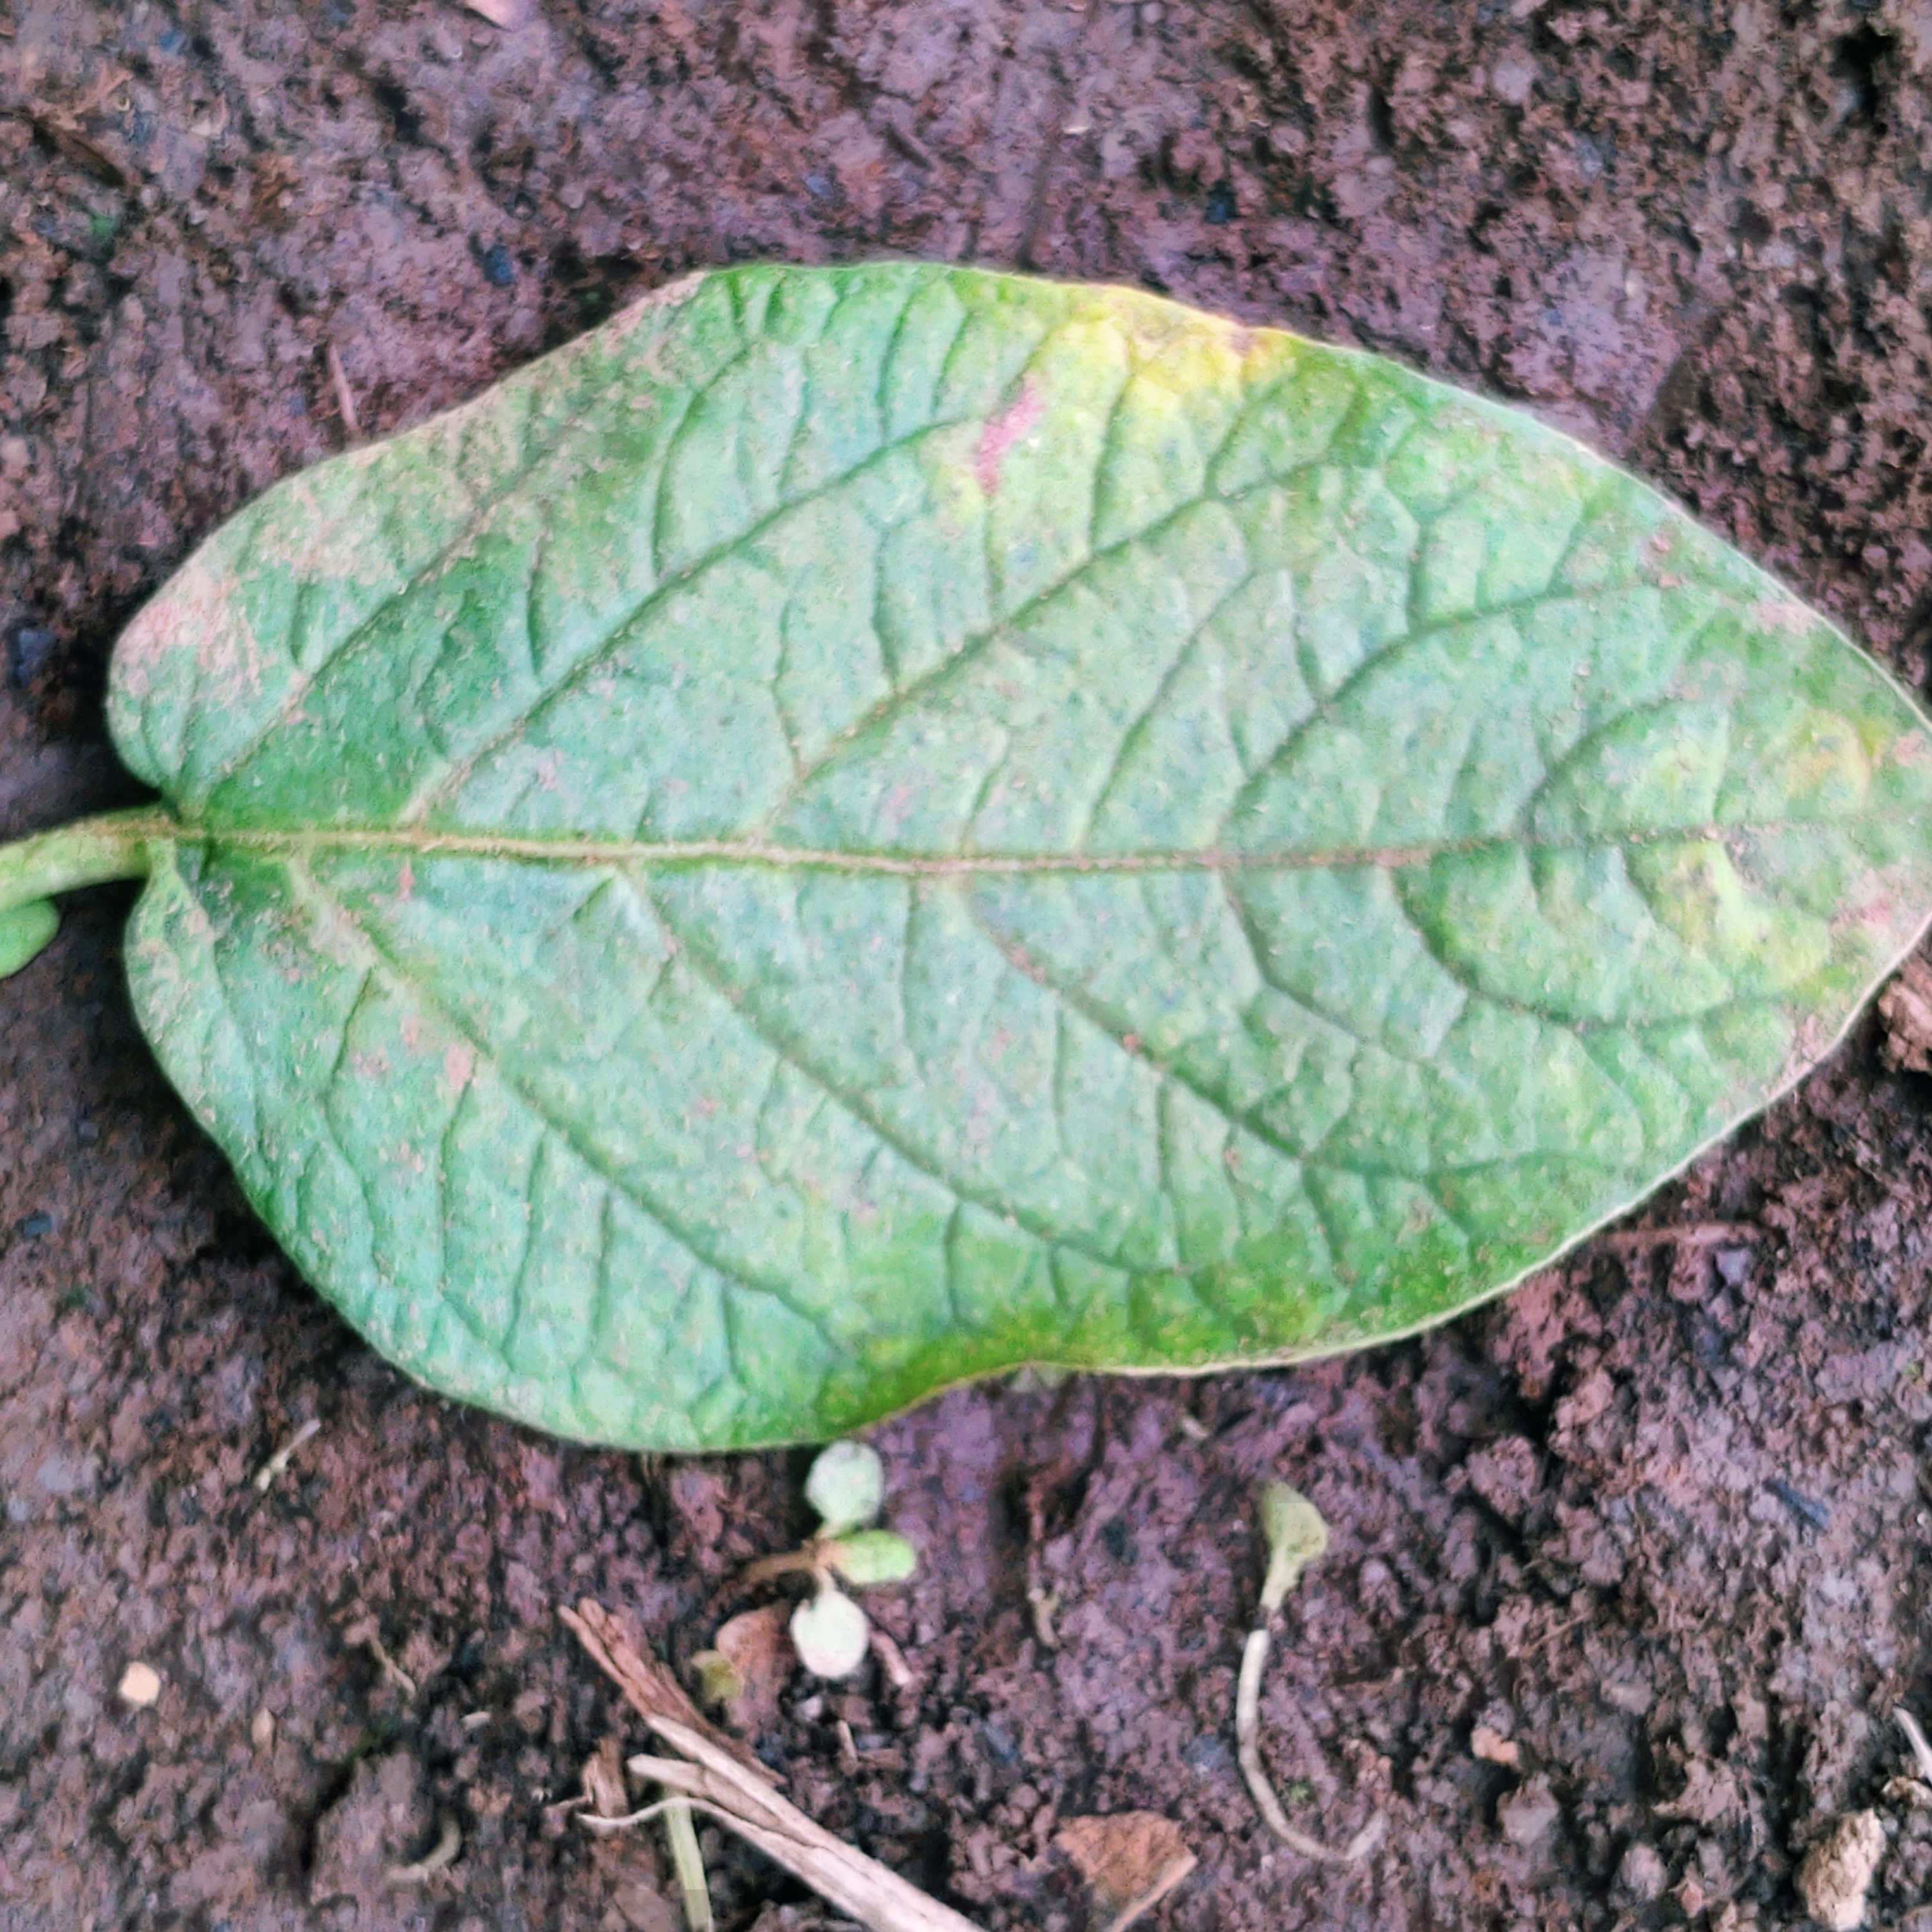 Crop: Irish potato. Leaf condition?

late blight
